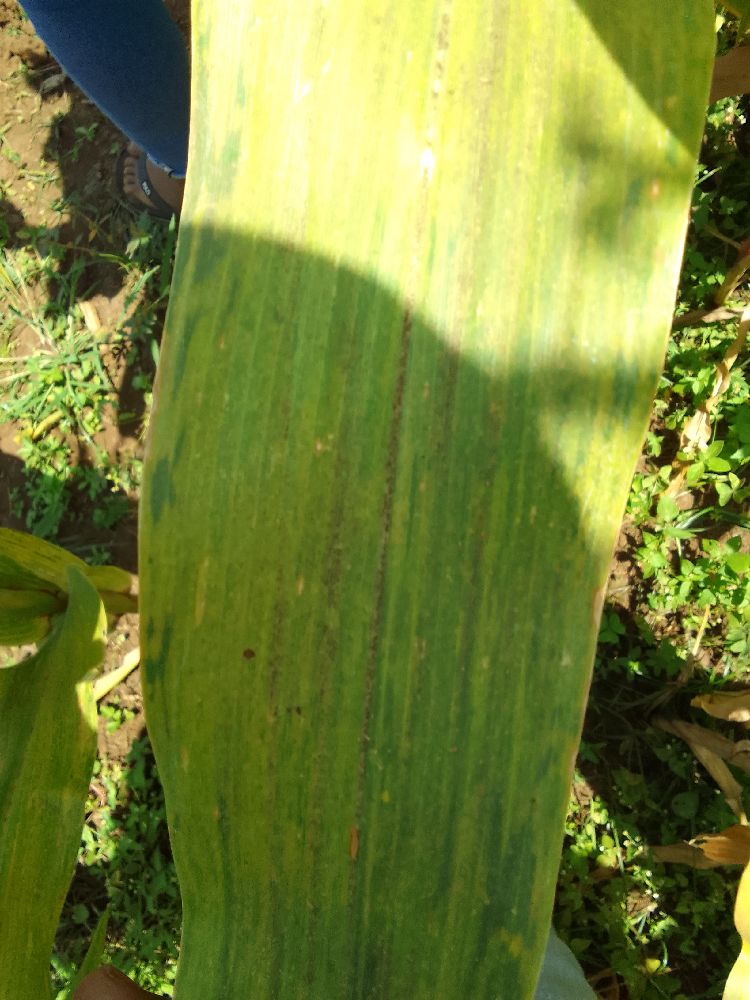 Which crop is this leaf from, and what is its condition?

maize, maize lethal necrosis
